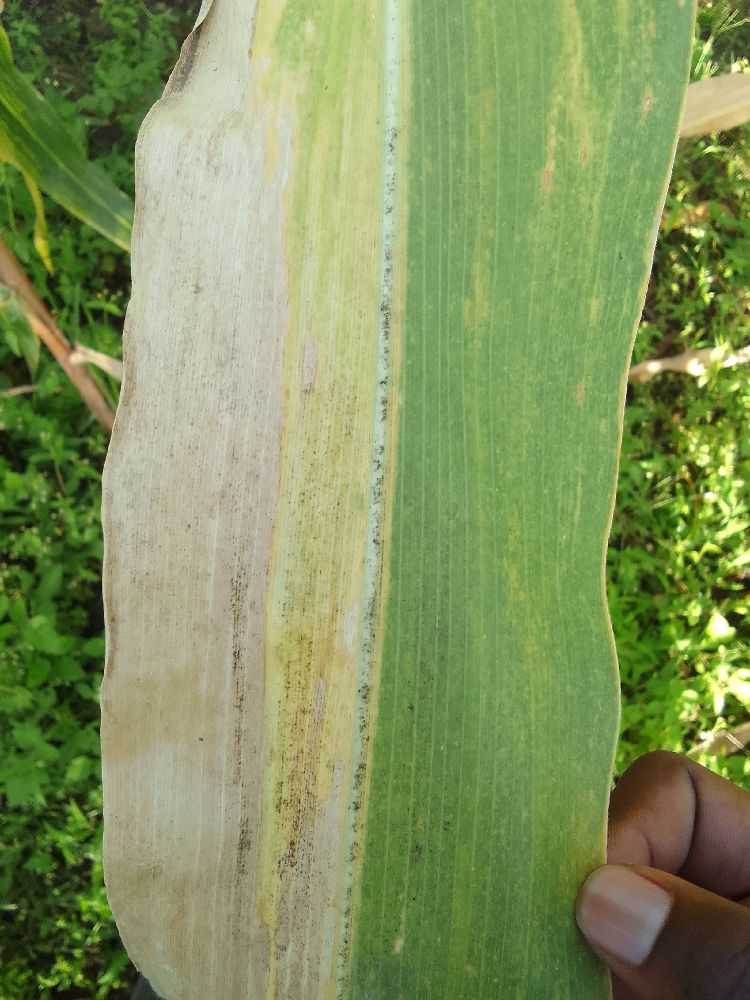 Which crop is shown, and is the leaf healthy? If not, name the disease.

maize, maize lethal necrosis
